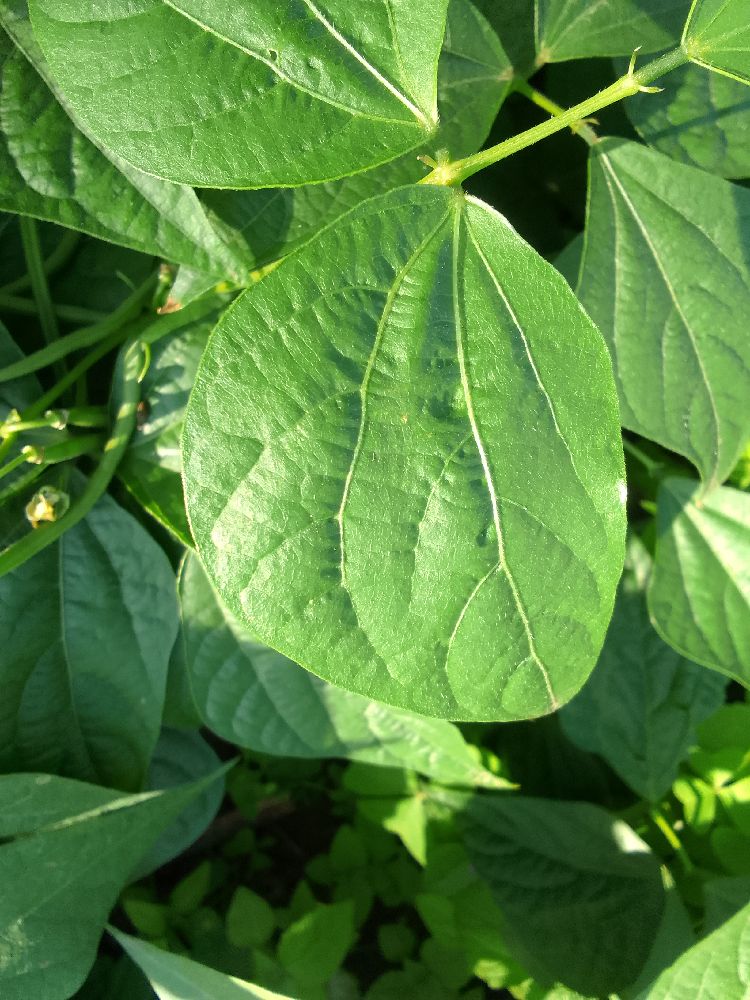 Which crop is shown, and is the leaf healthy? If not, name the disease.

common bean, healthy
